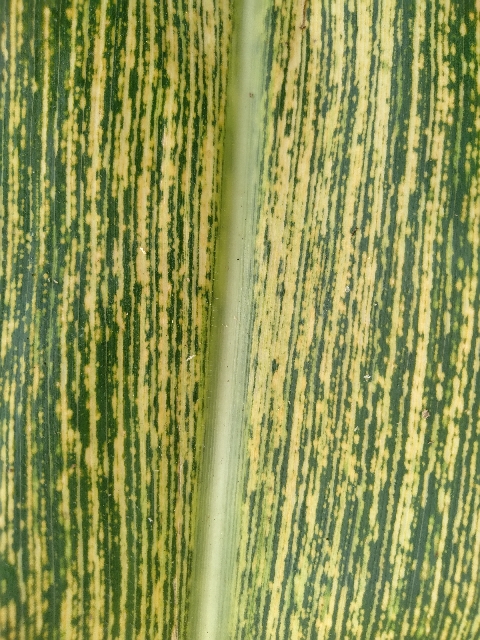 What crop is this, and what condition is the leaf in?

maize, maize streak virus
